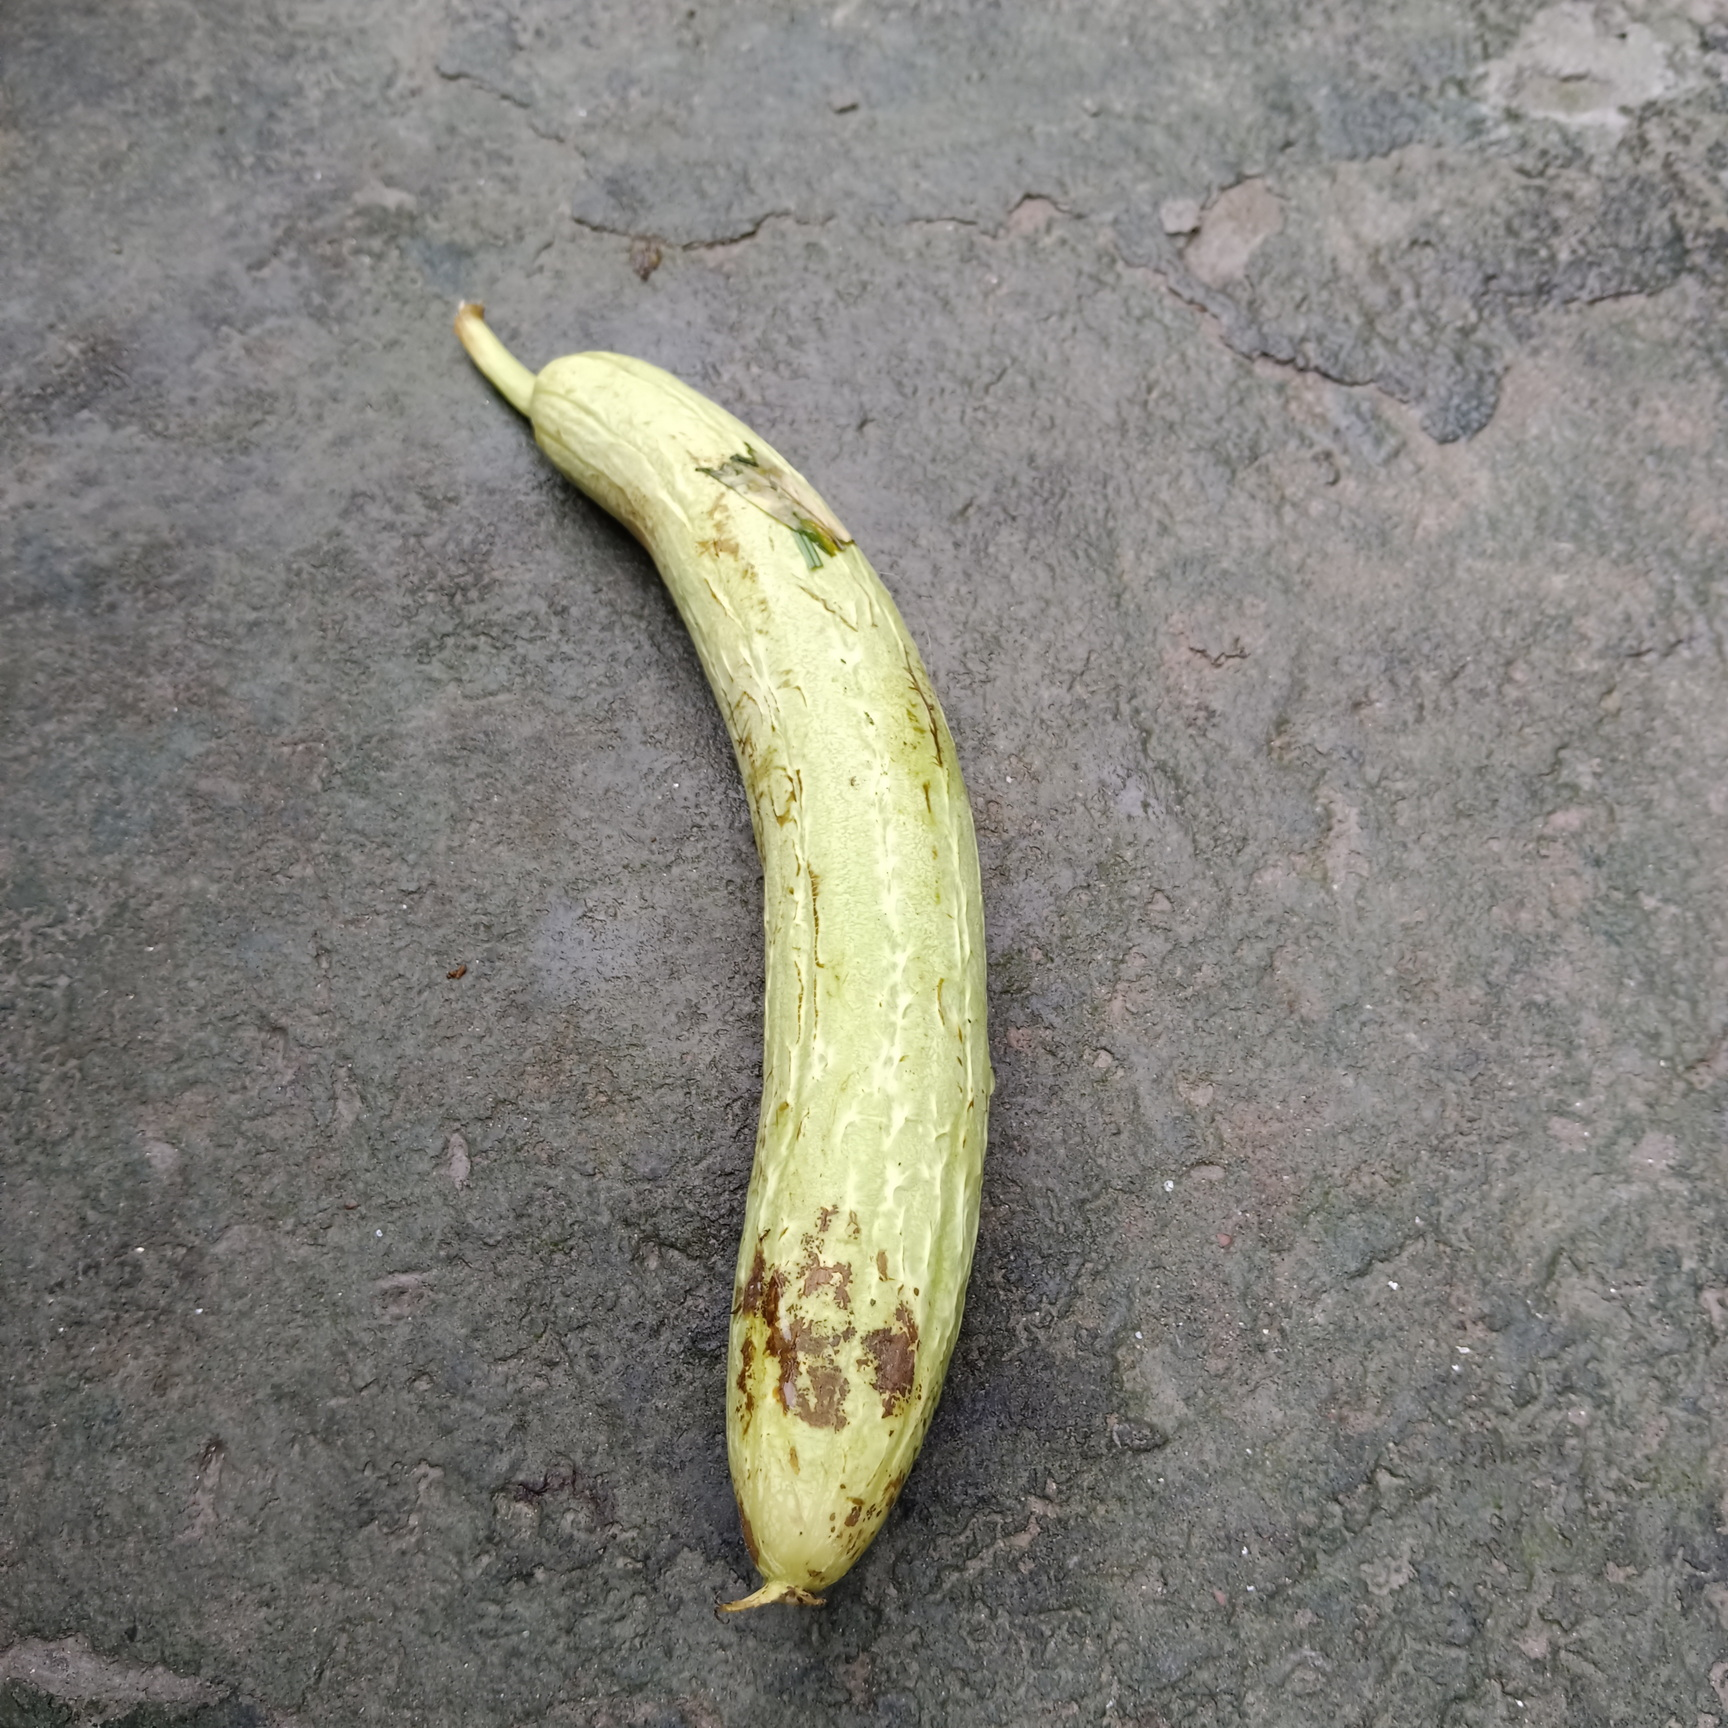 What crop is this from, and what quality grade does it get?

luffa, fresh
